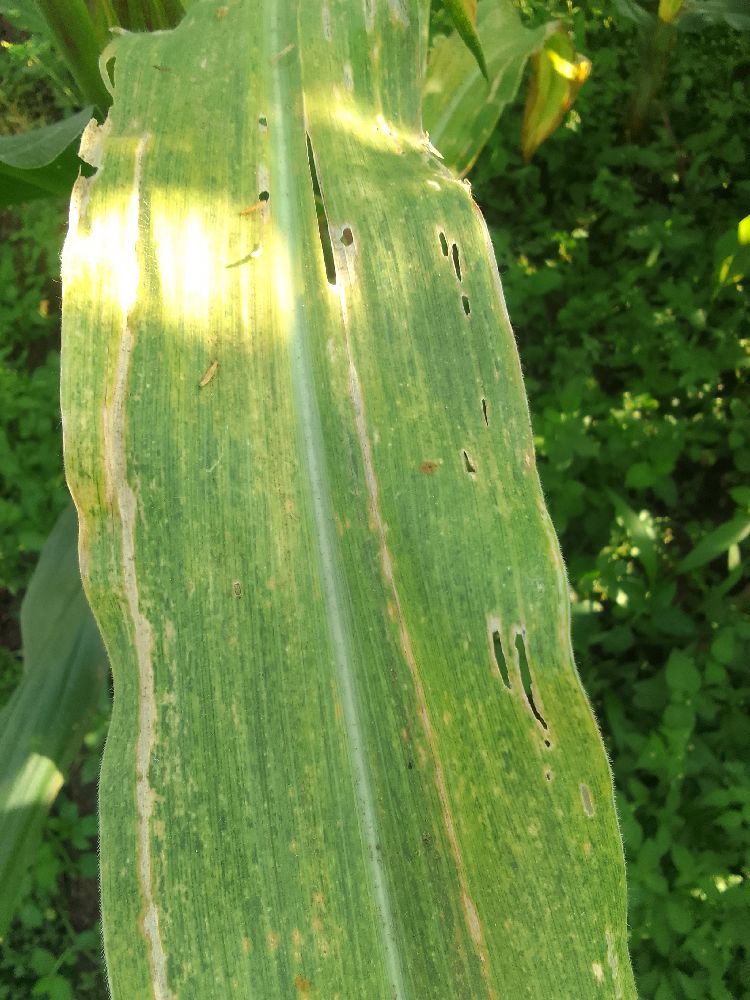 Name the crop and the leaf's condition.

maize, maize lethal necrosis
